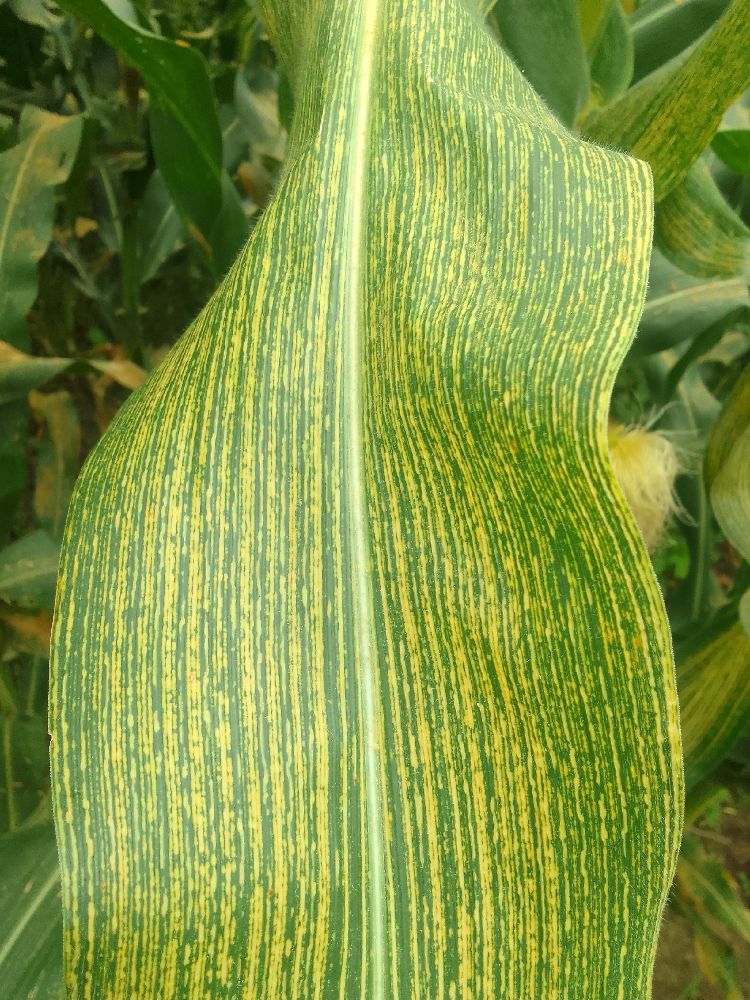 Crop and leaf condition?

maize, maize streak virus
